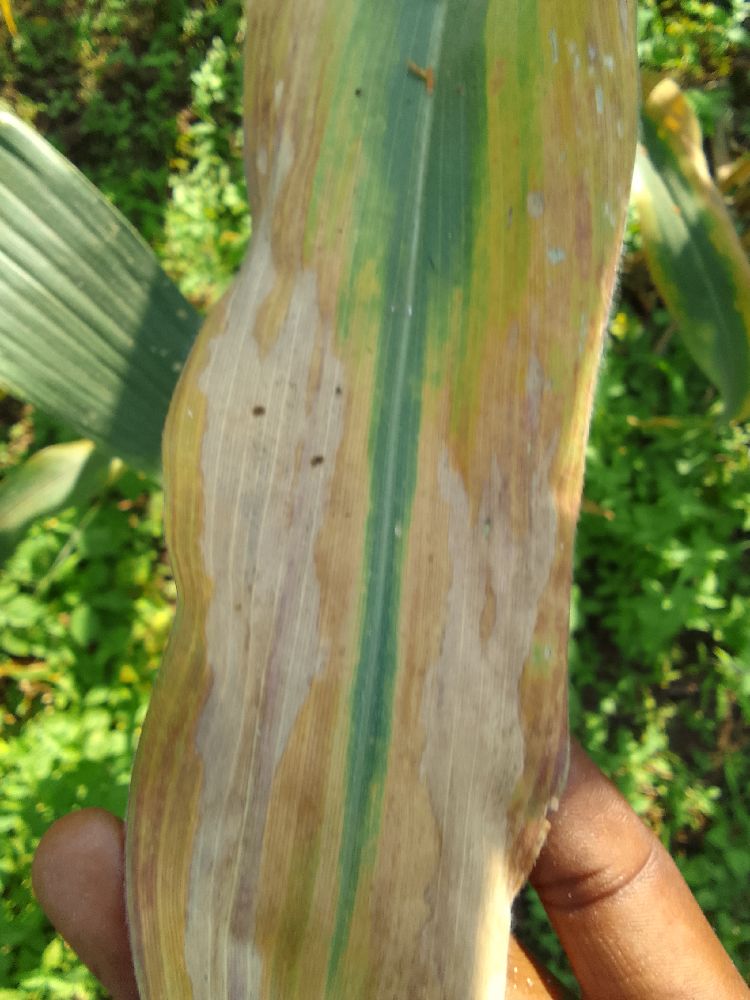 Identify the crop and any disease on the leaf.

maize, maize lethal necrosis
